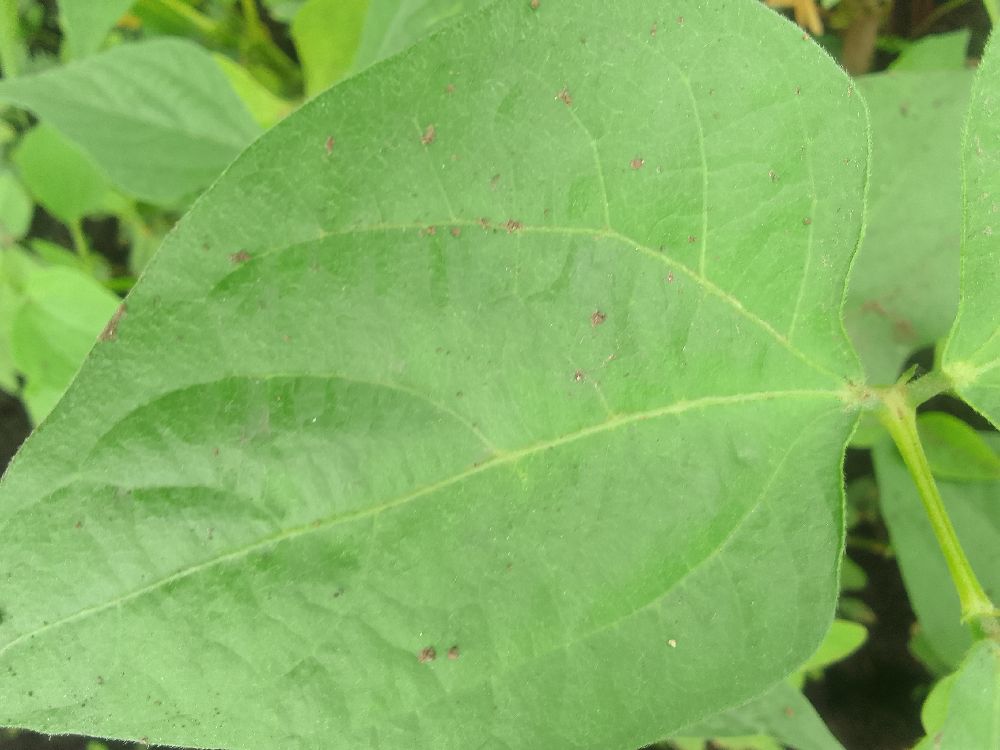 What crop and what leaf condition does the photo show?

common bean, healthy
